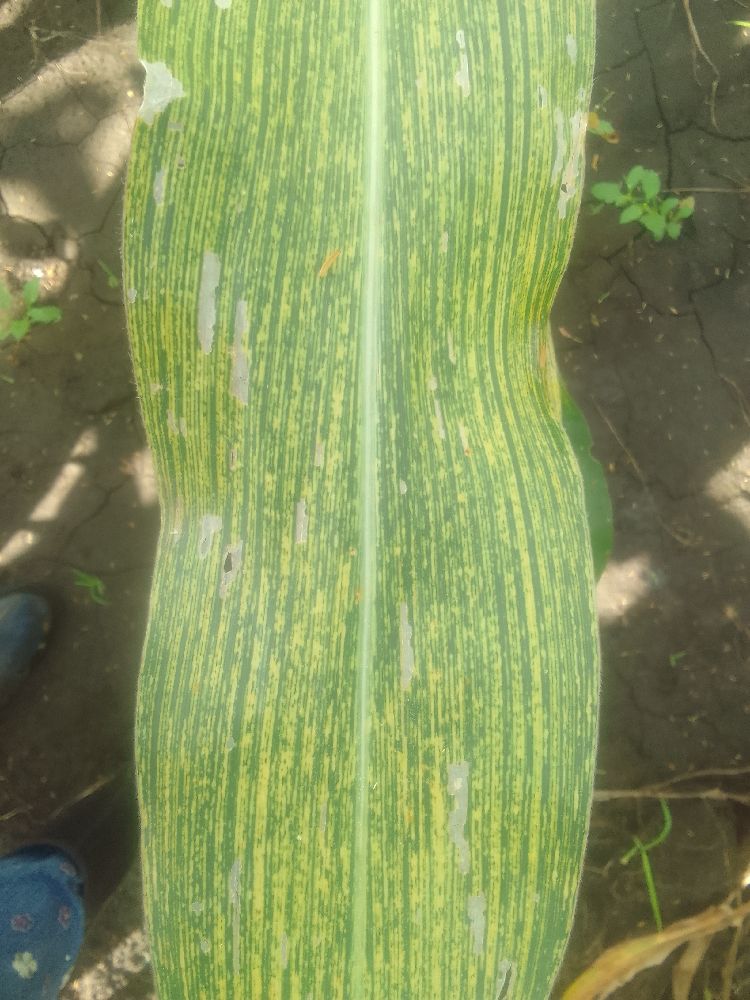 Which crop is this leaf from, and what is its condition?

maize, maize streak virus
